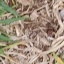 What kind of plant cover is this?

grass
